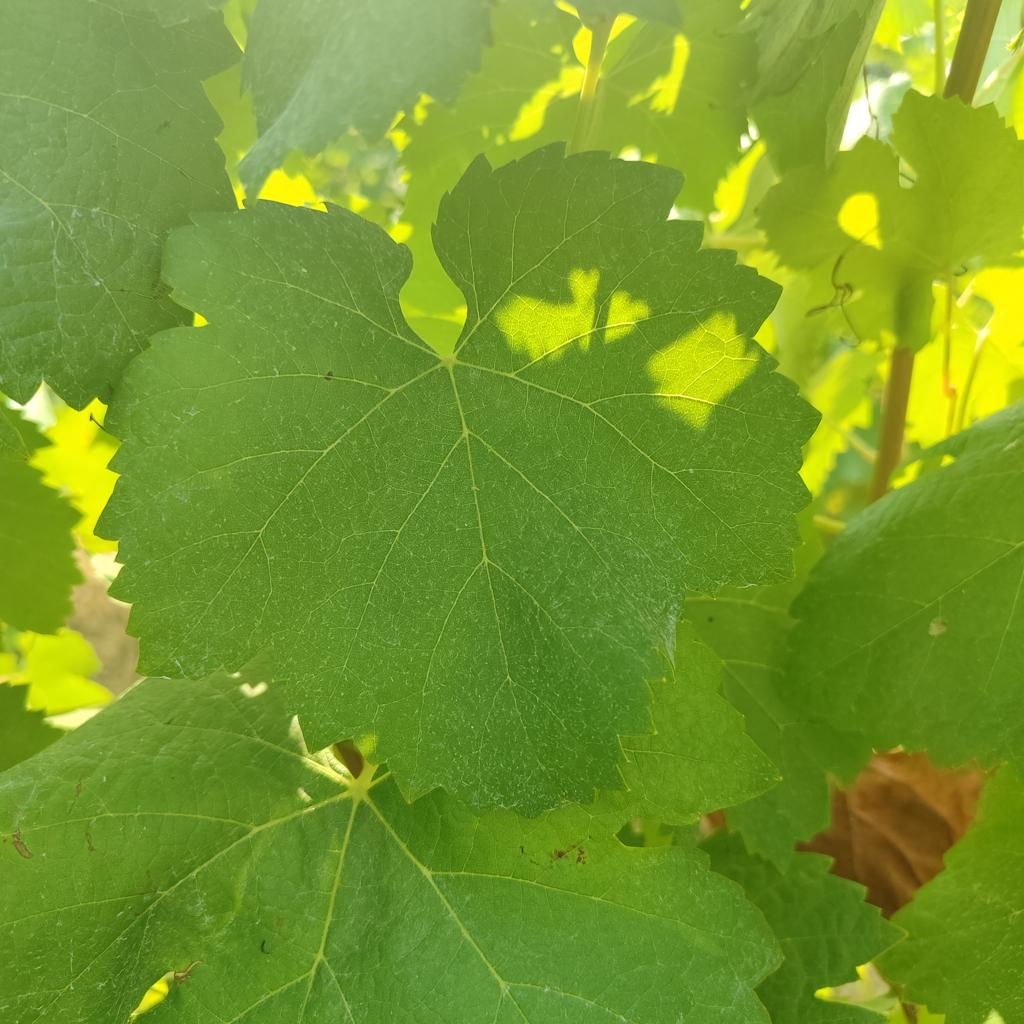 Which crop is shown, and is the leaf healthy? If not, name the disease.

grapevine, healthy
